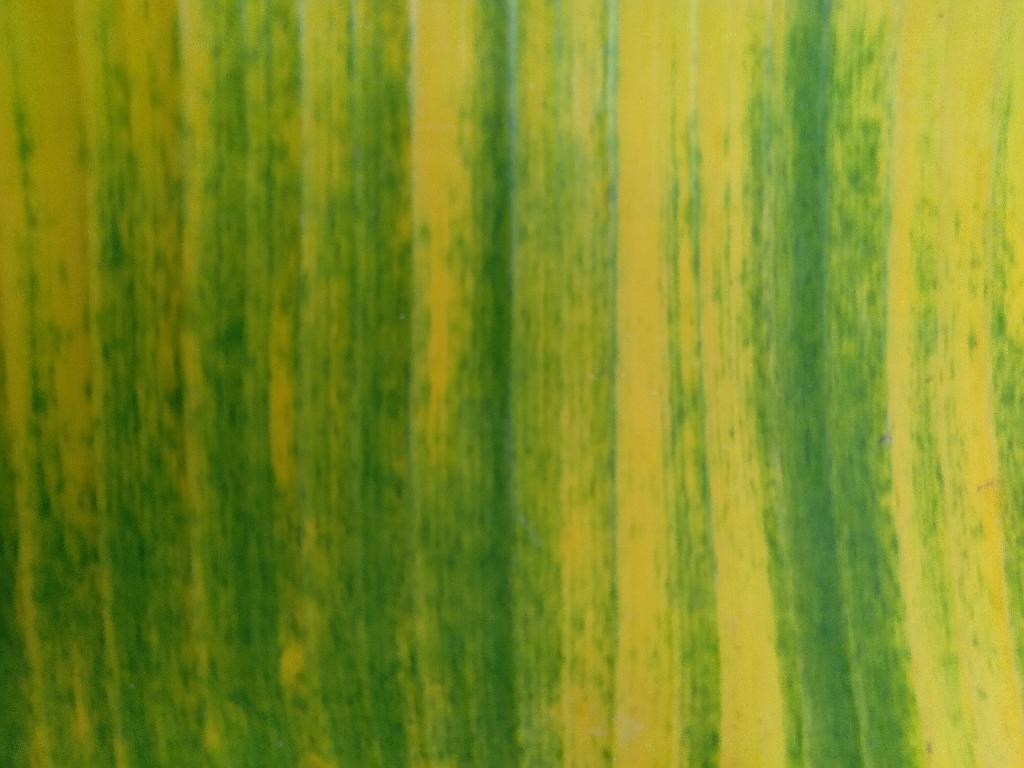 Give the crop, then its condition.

banana, fusarium wilt race 1
